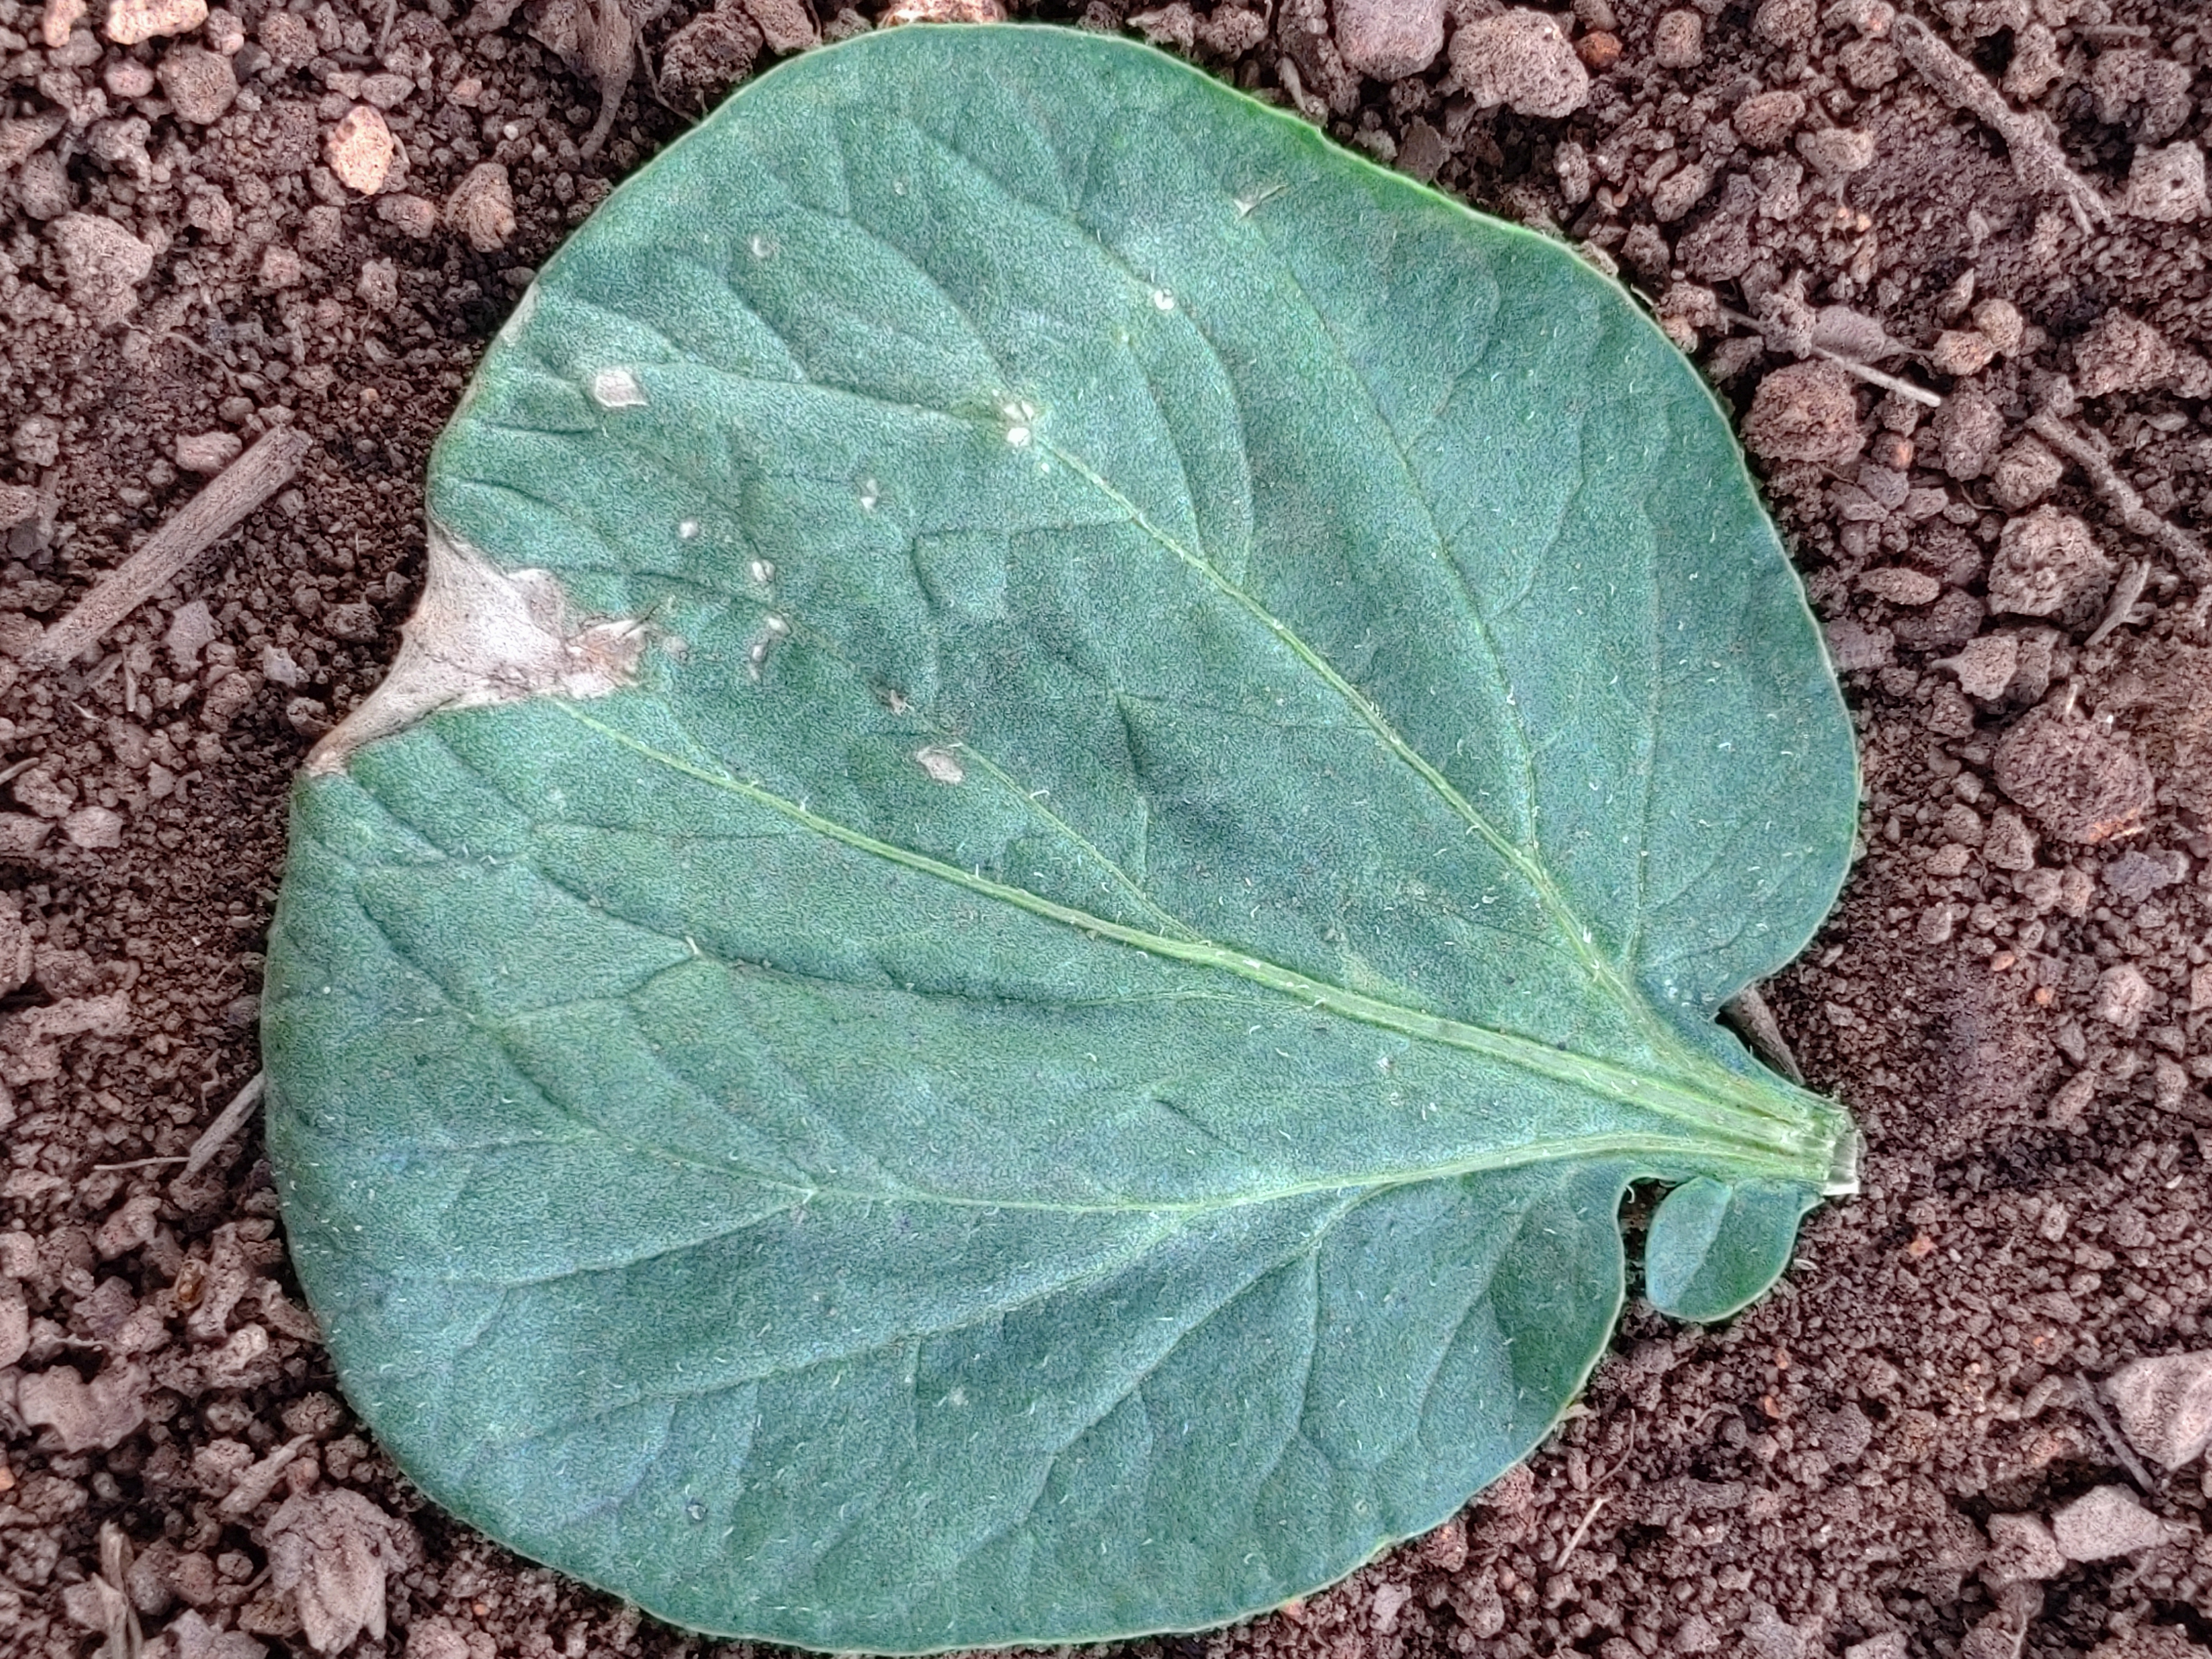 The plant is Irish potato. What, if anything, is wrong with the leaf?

early blight
